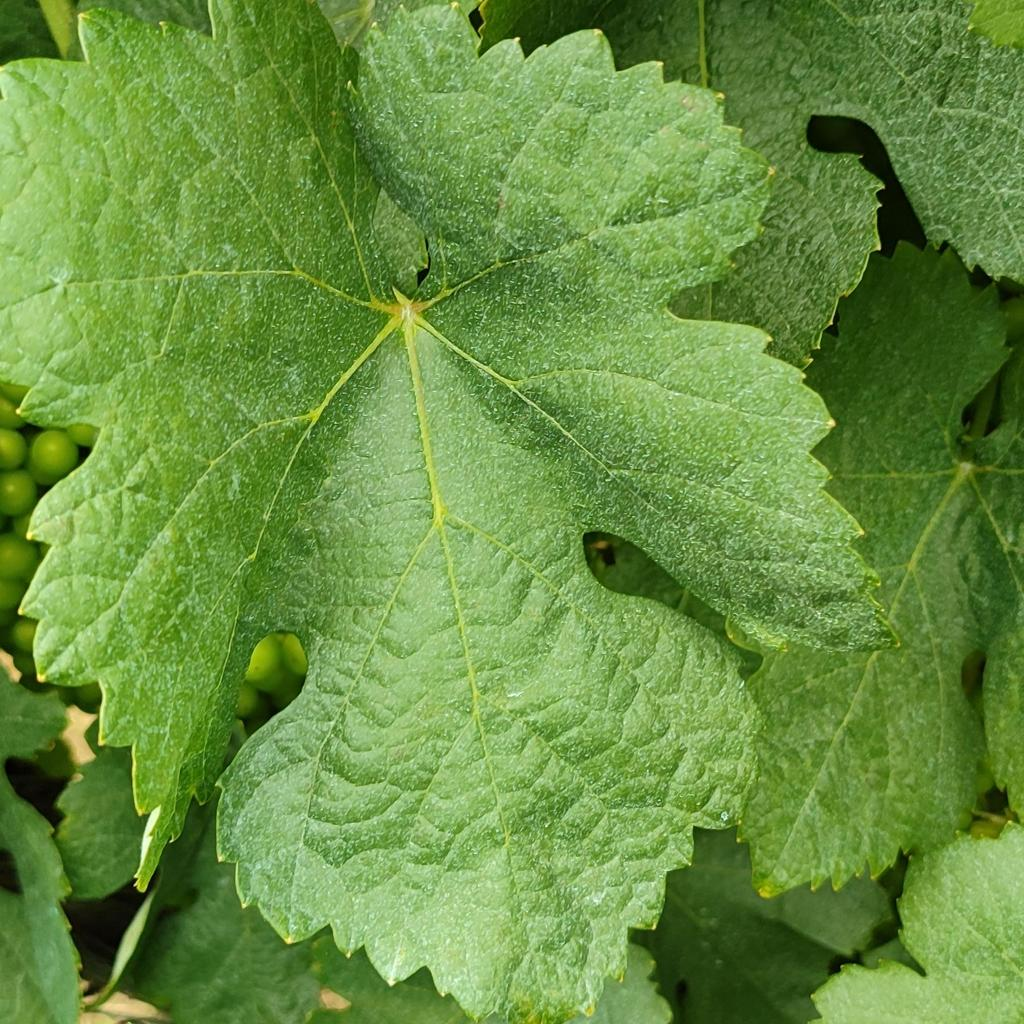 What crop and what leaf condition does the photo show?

grapevine, healthy
